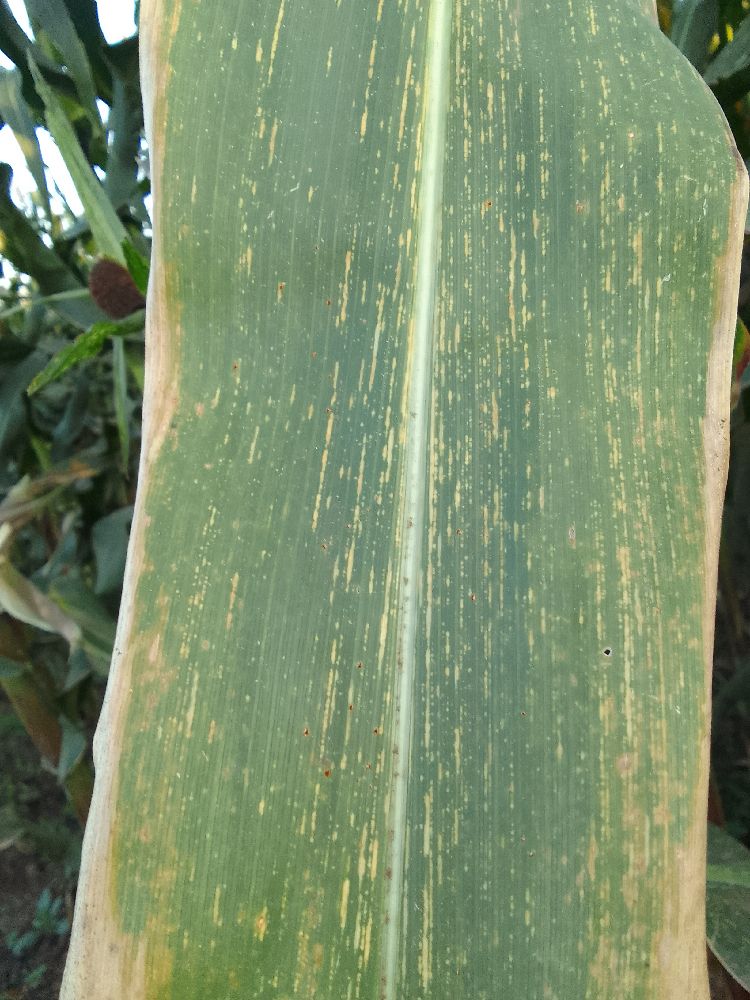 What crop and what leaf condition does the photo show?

maize, maize streak virus
